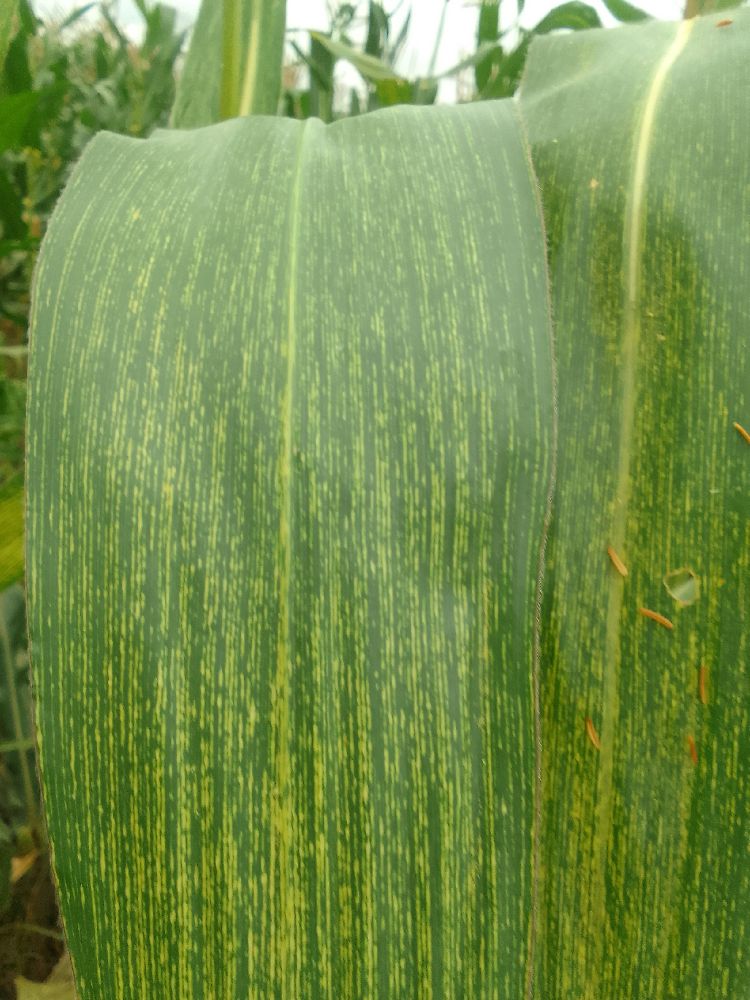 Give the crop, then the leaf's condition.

maize, maize streak virus
